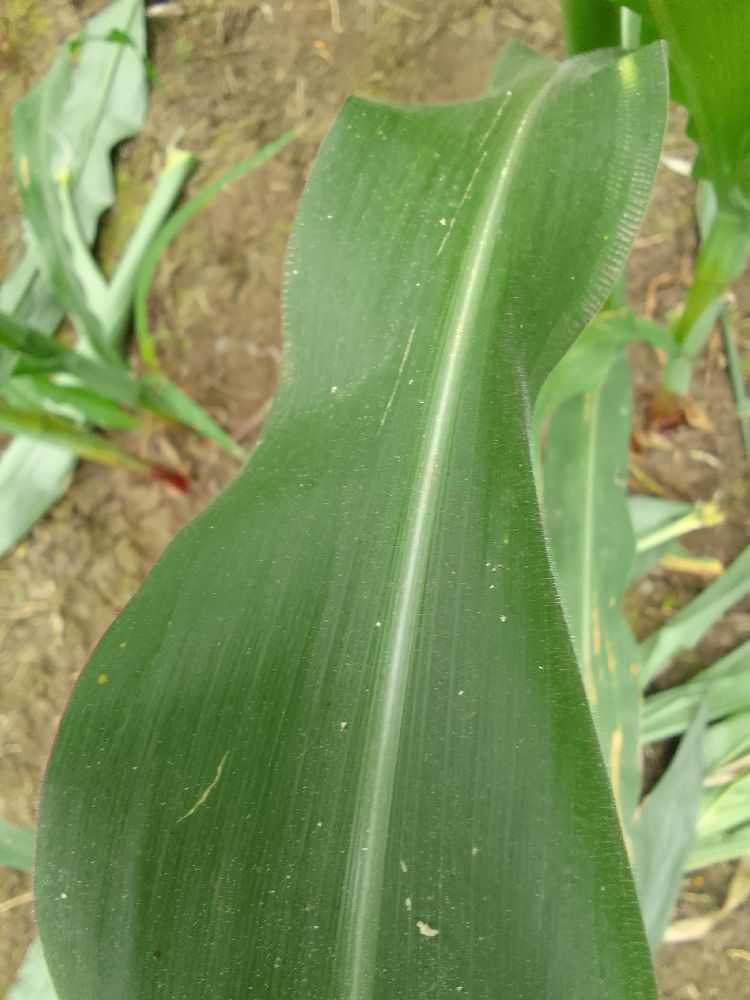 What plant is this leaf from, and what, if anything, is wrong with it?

maize, healthy
